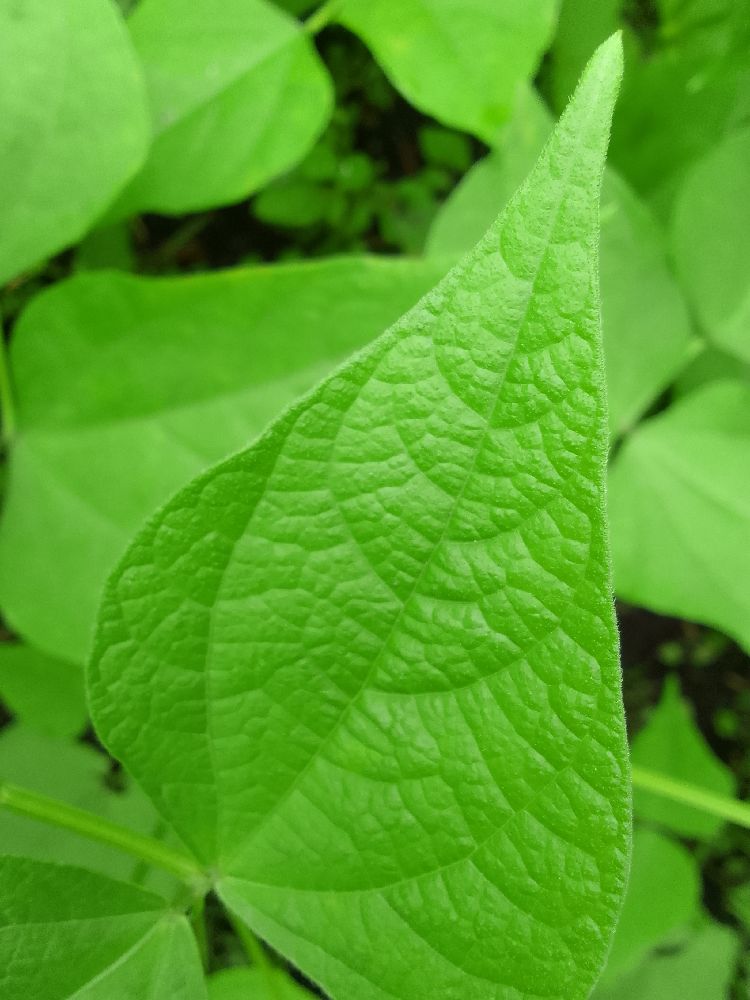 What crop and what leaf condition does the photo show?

common bean, healthy
